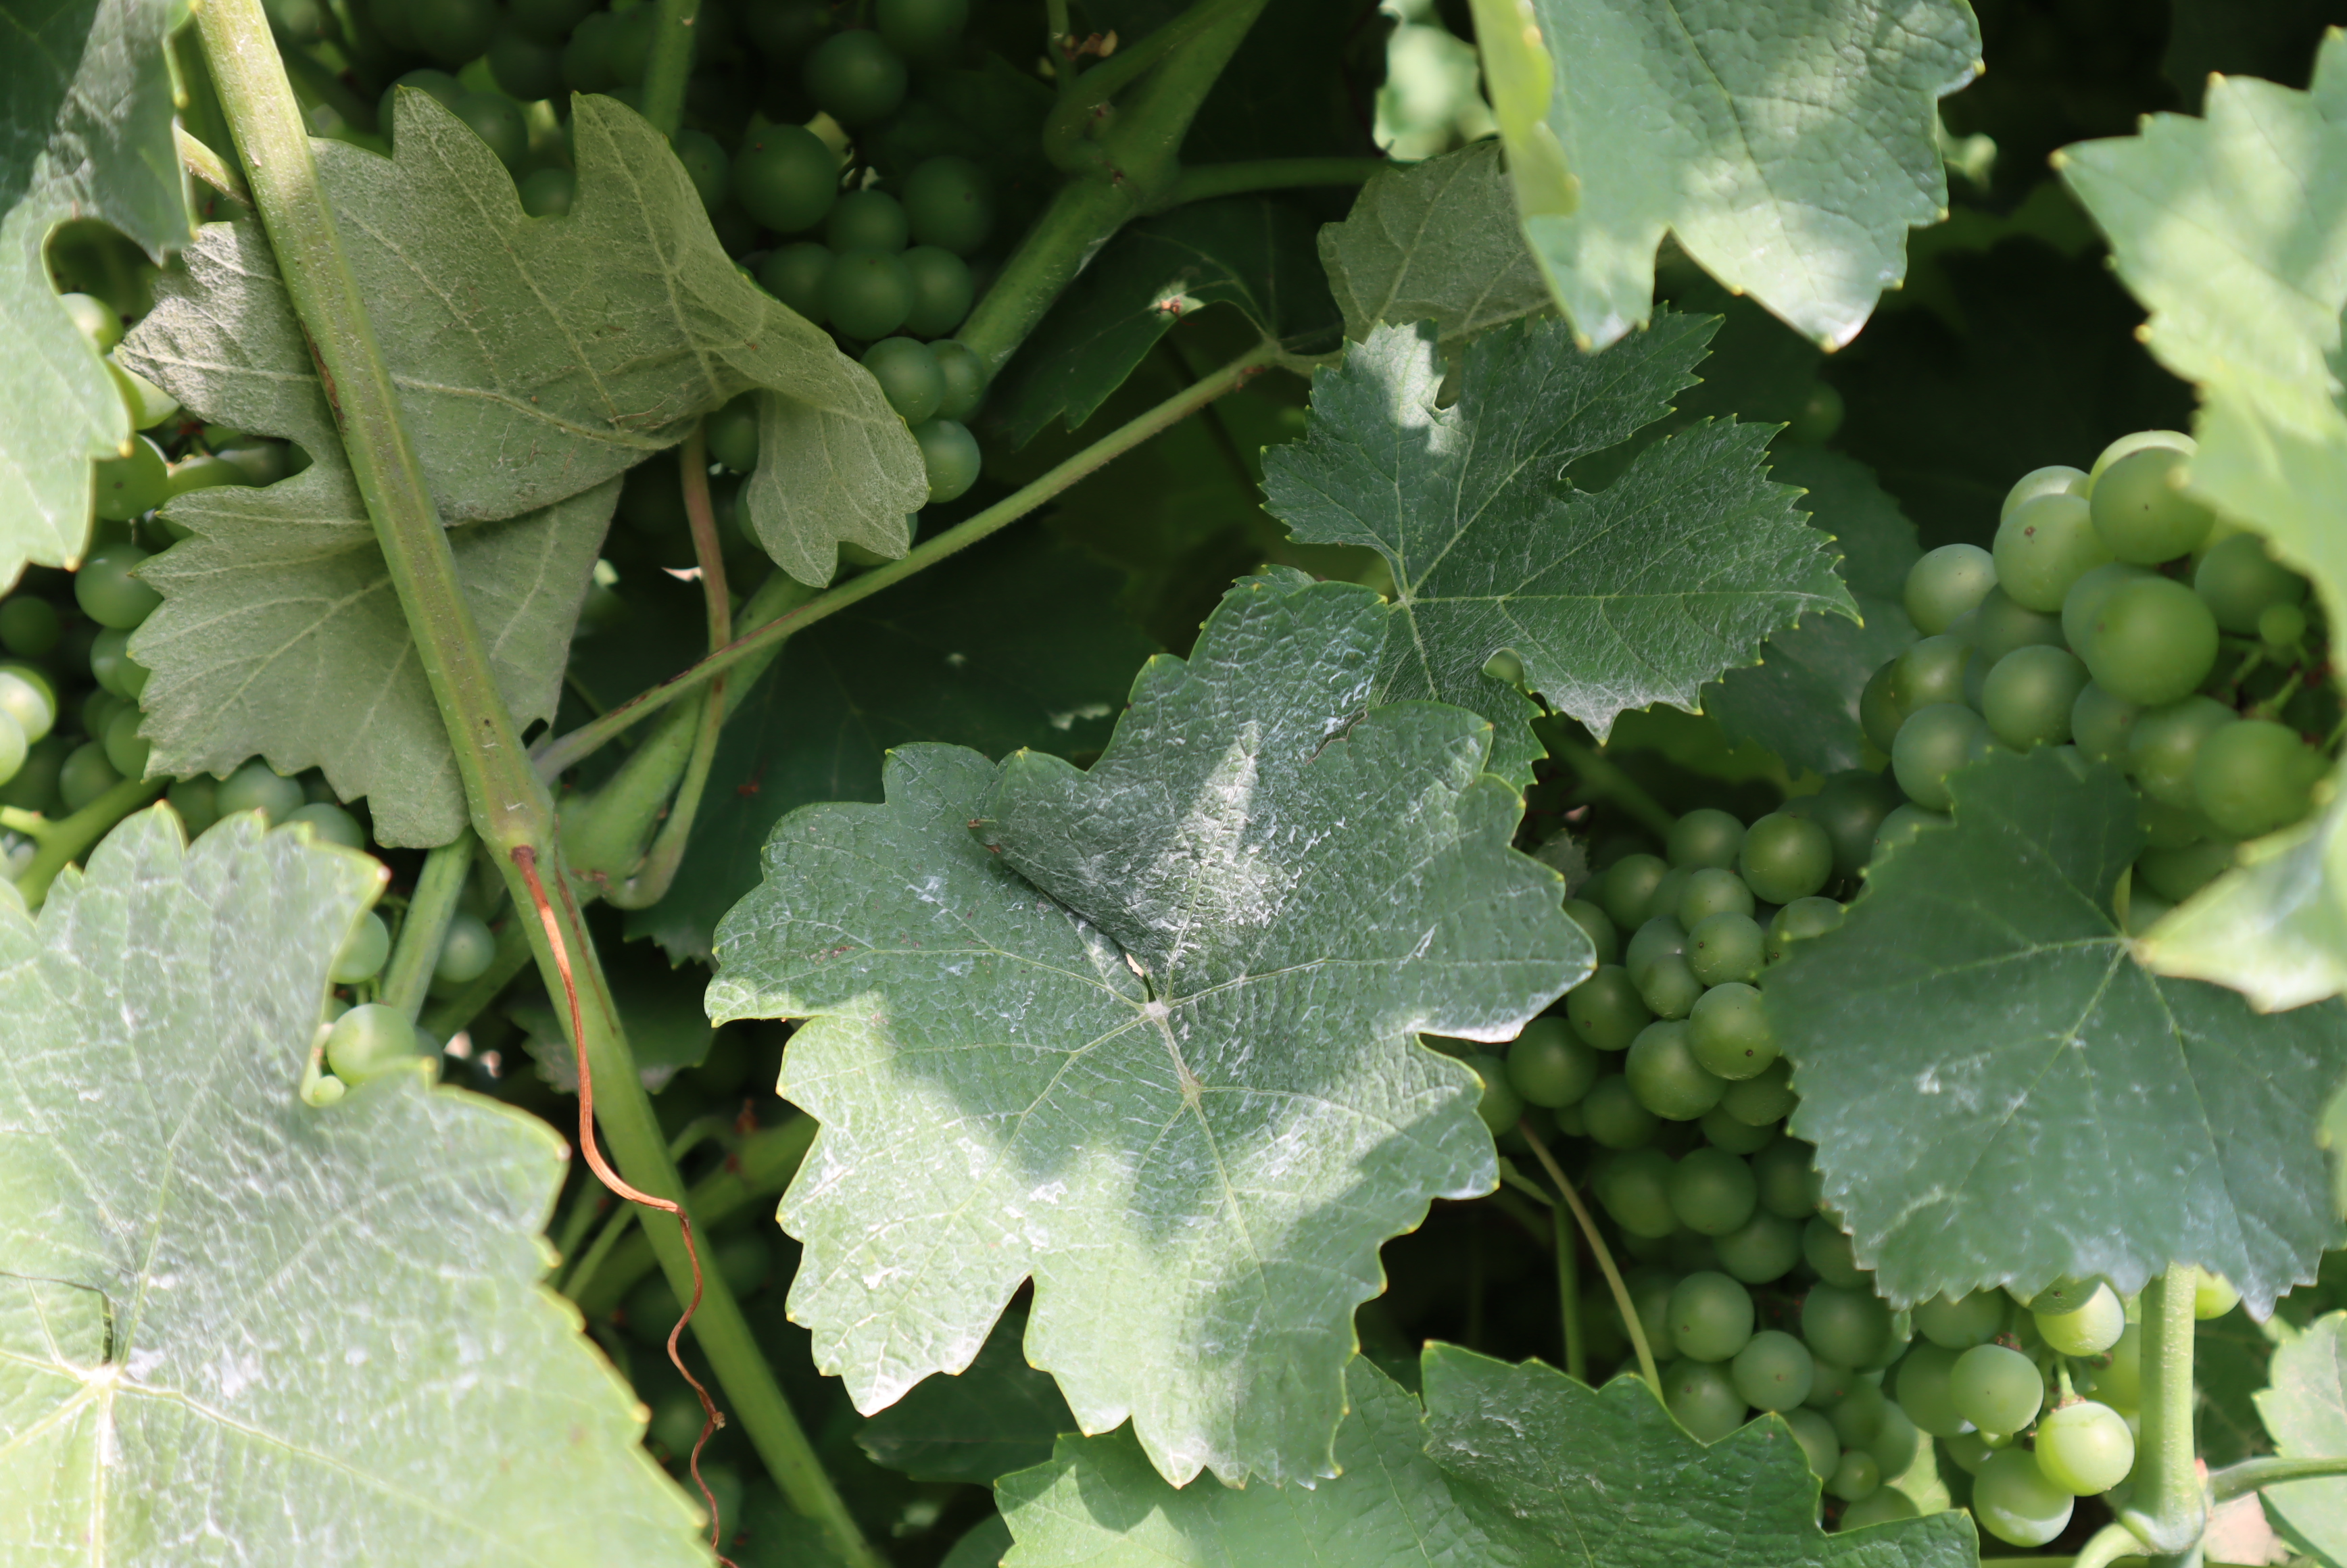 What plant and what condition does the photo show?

grapevine, healthy
